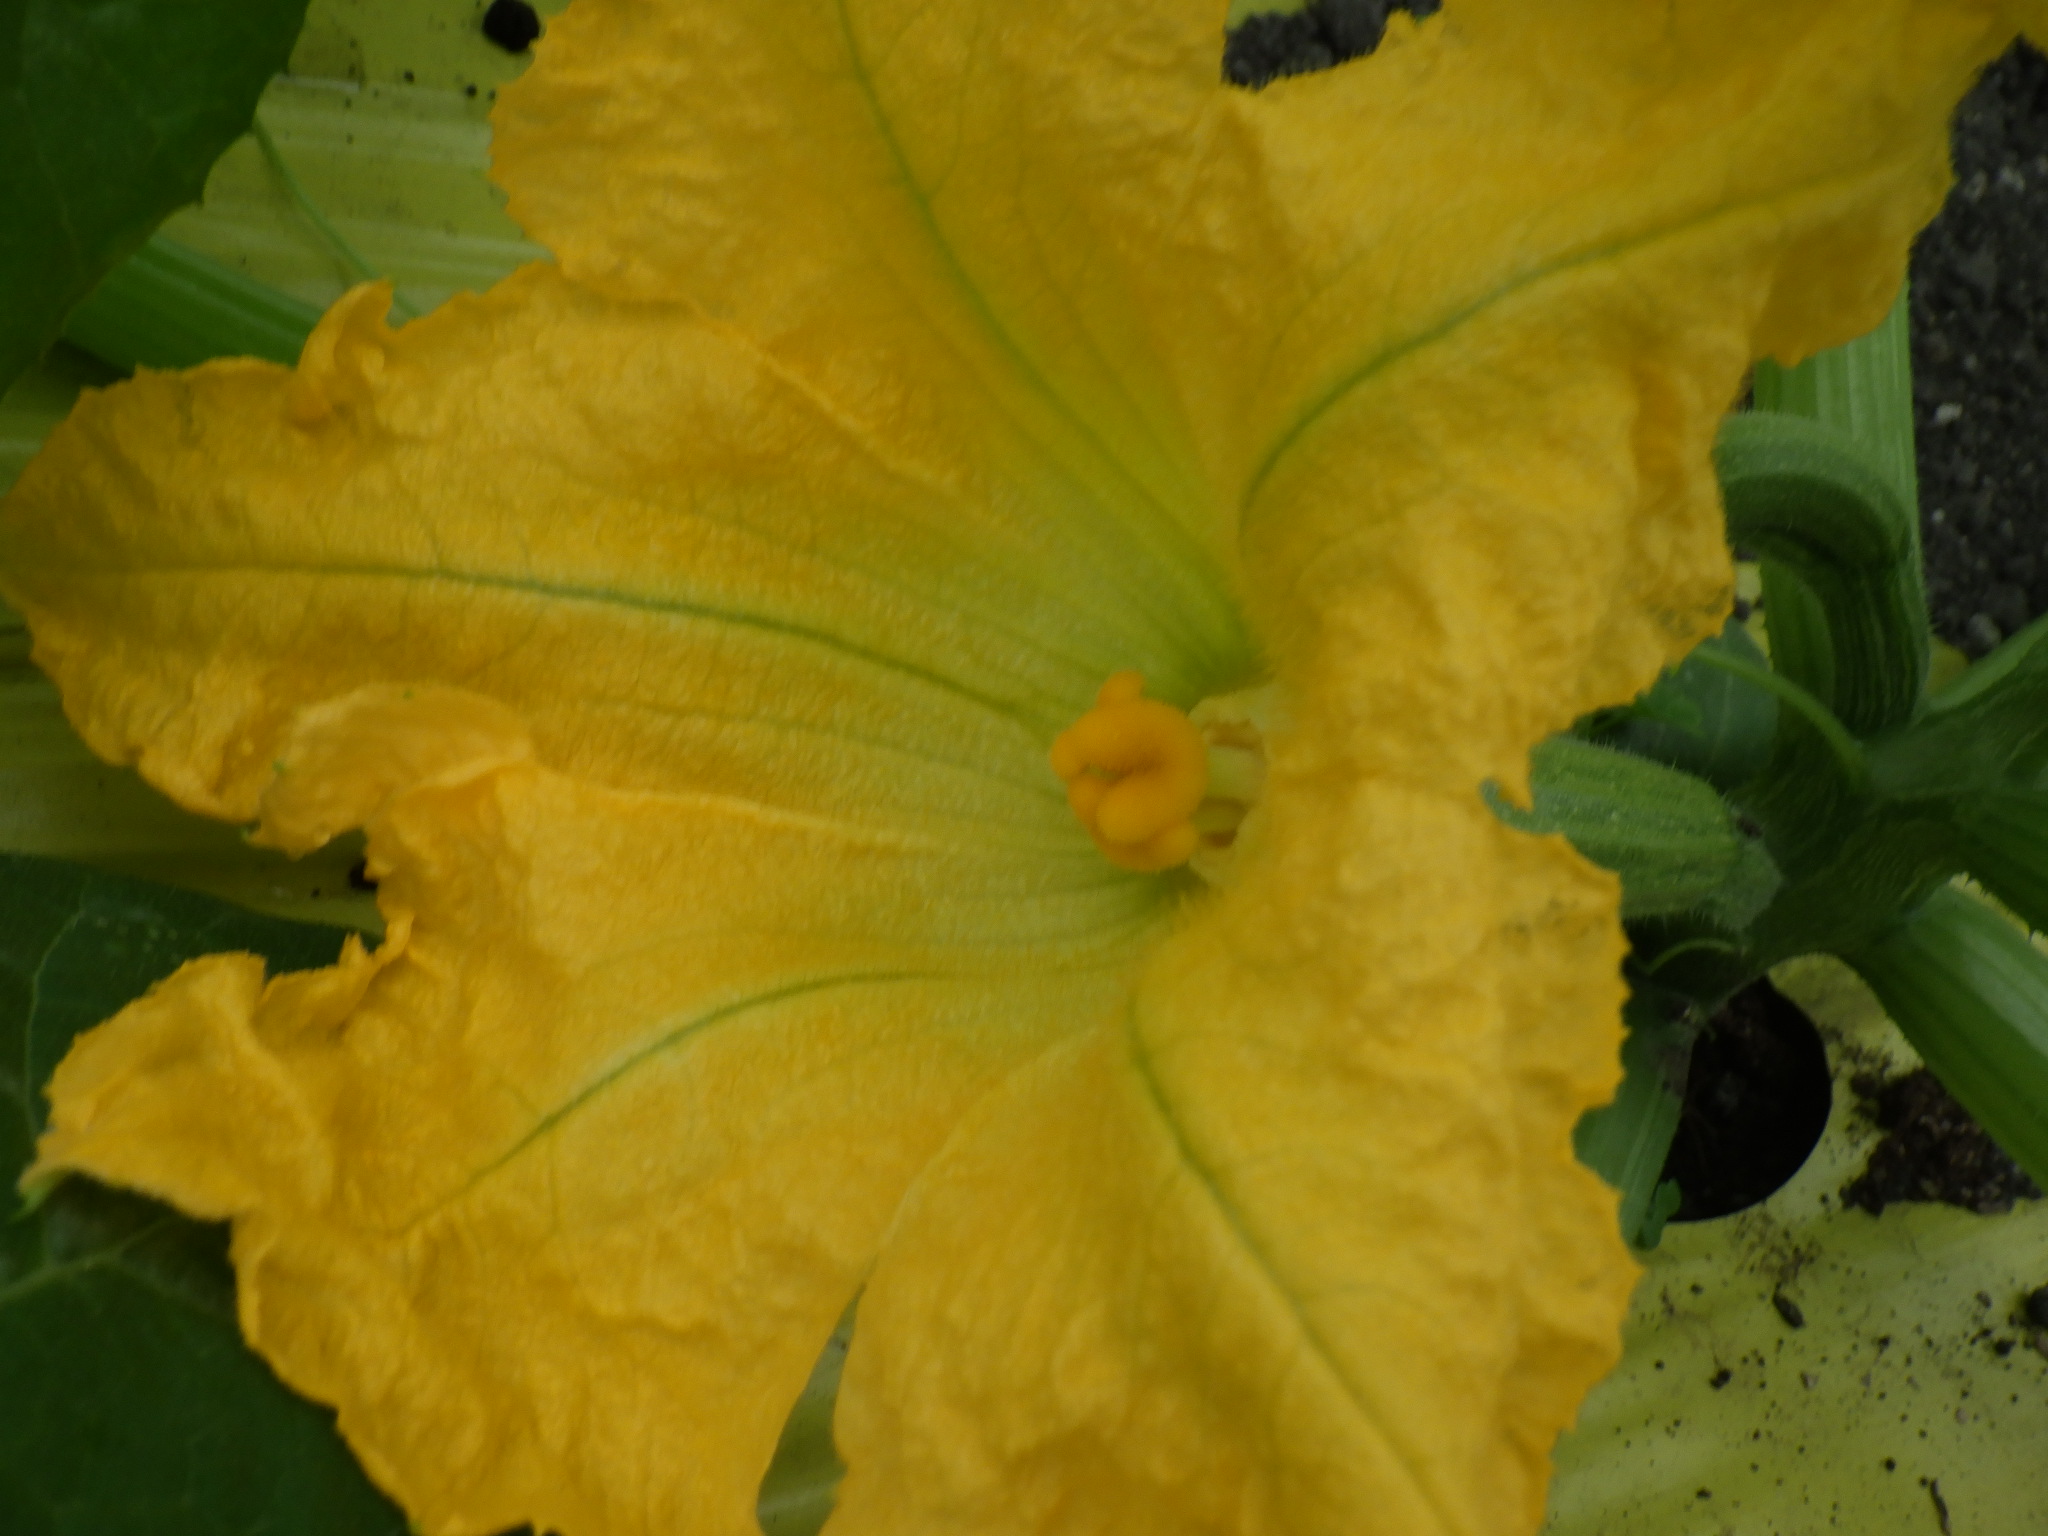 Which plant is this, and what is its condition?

zucchini, healthy
